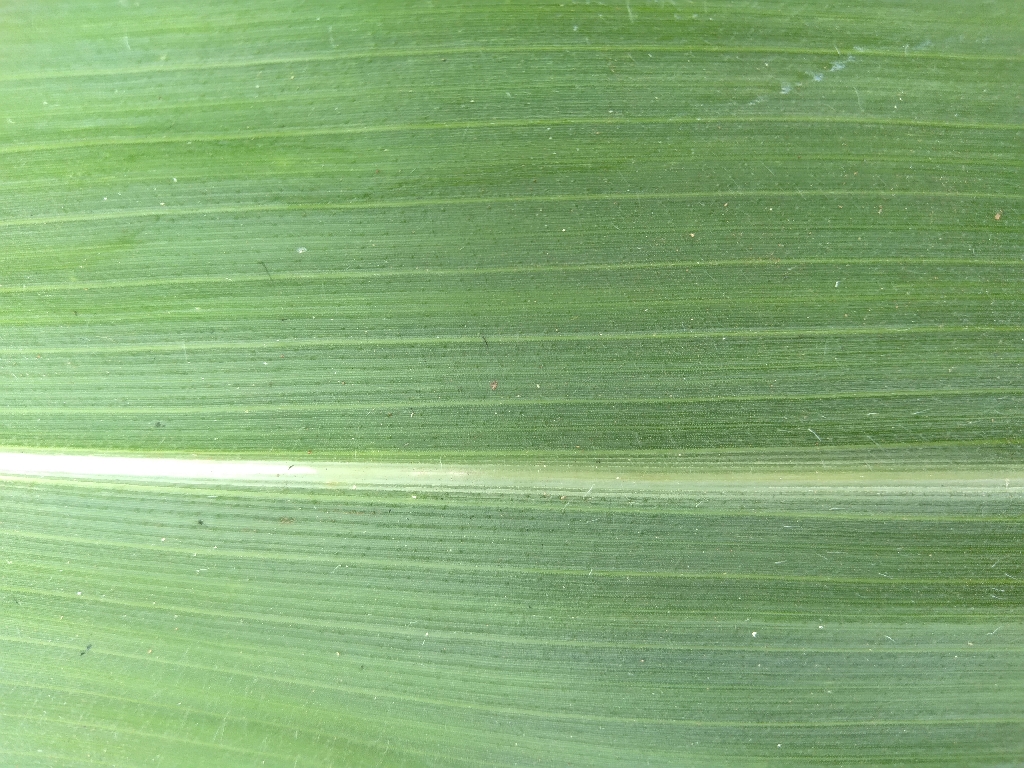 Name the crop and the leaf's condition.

maize, healthy
